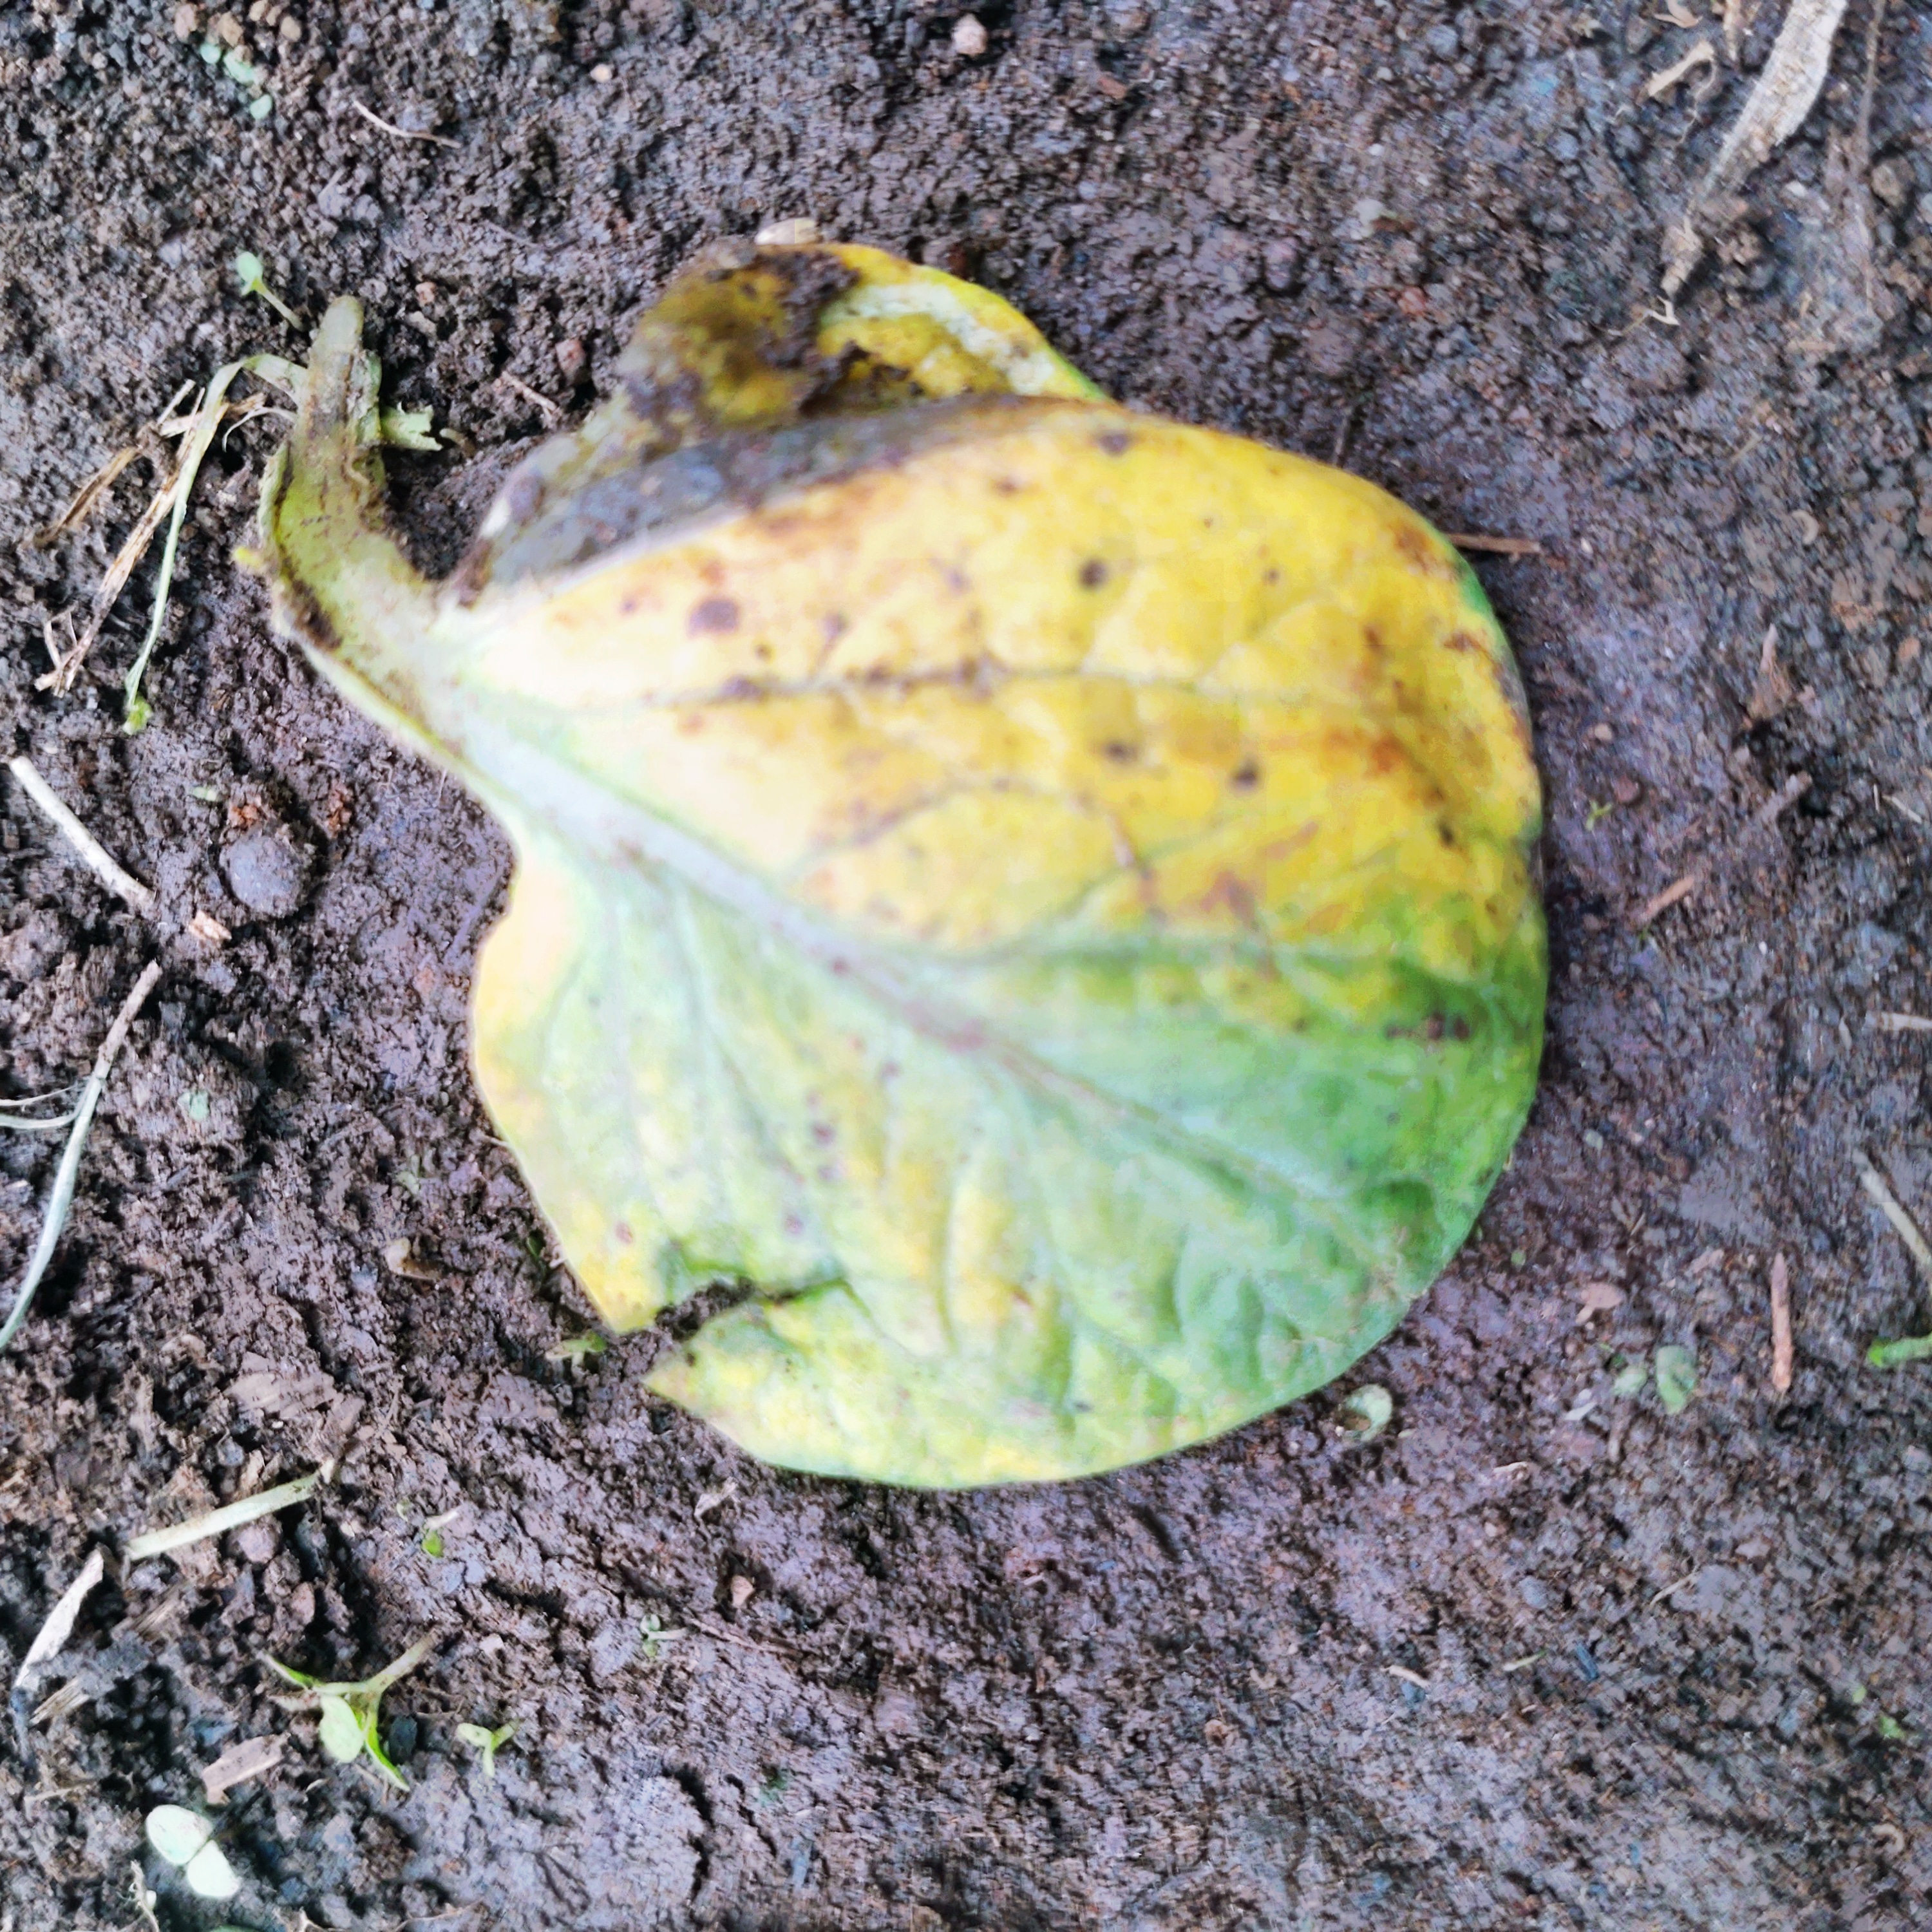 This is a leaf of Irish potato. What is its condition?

late blight
